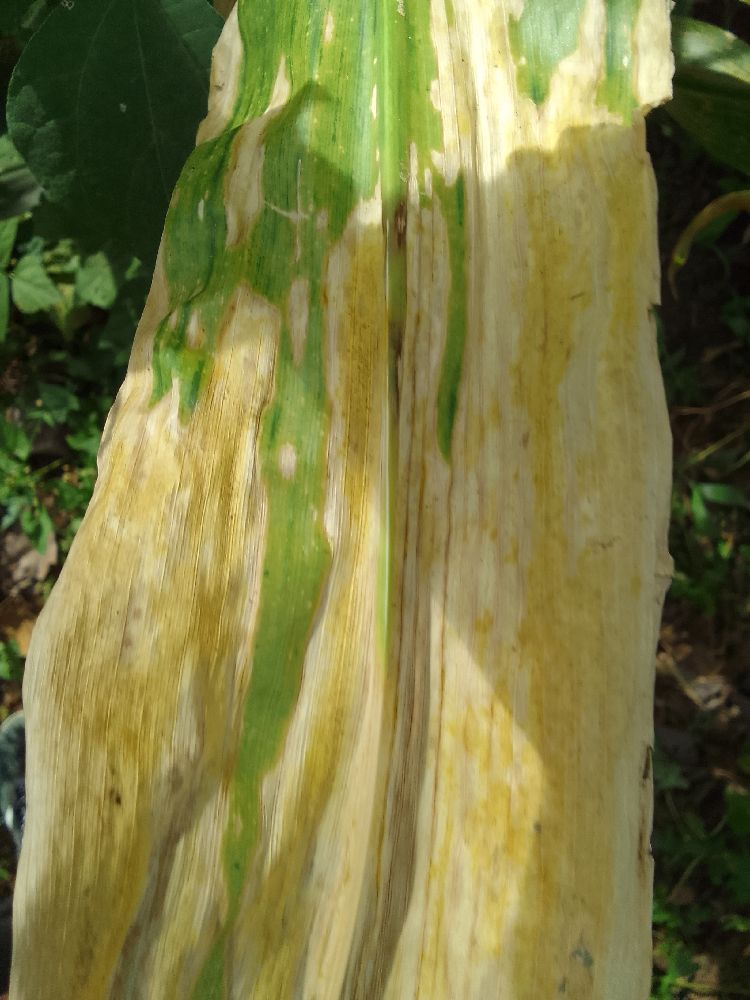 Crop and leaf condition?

maize, maize lethal necrosis
